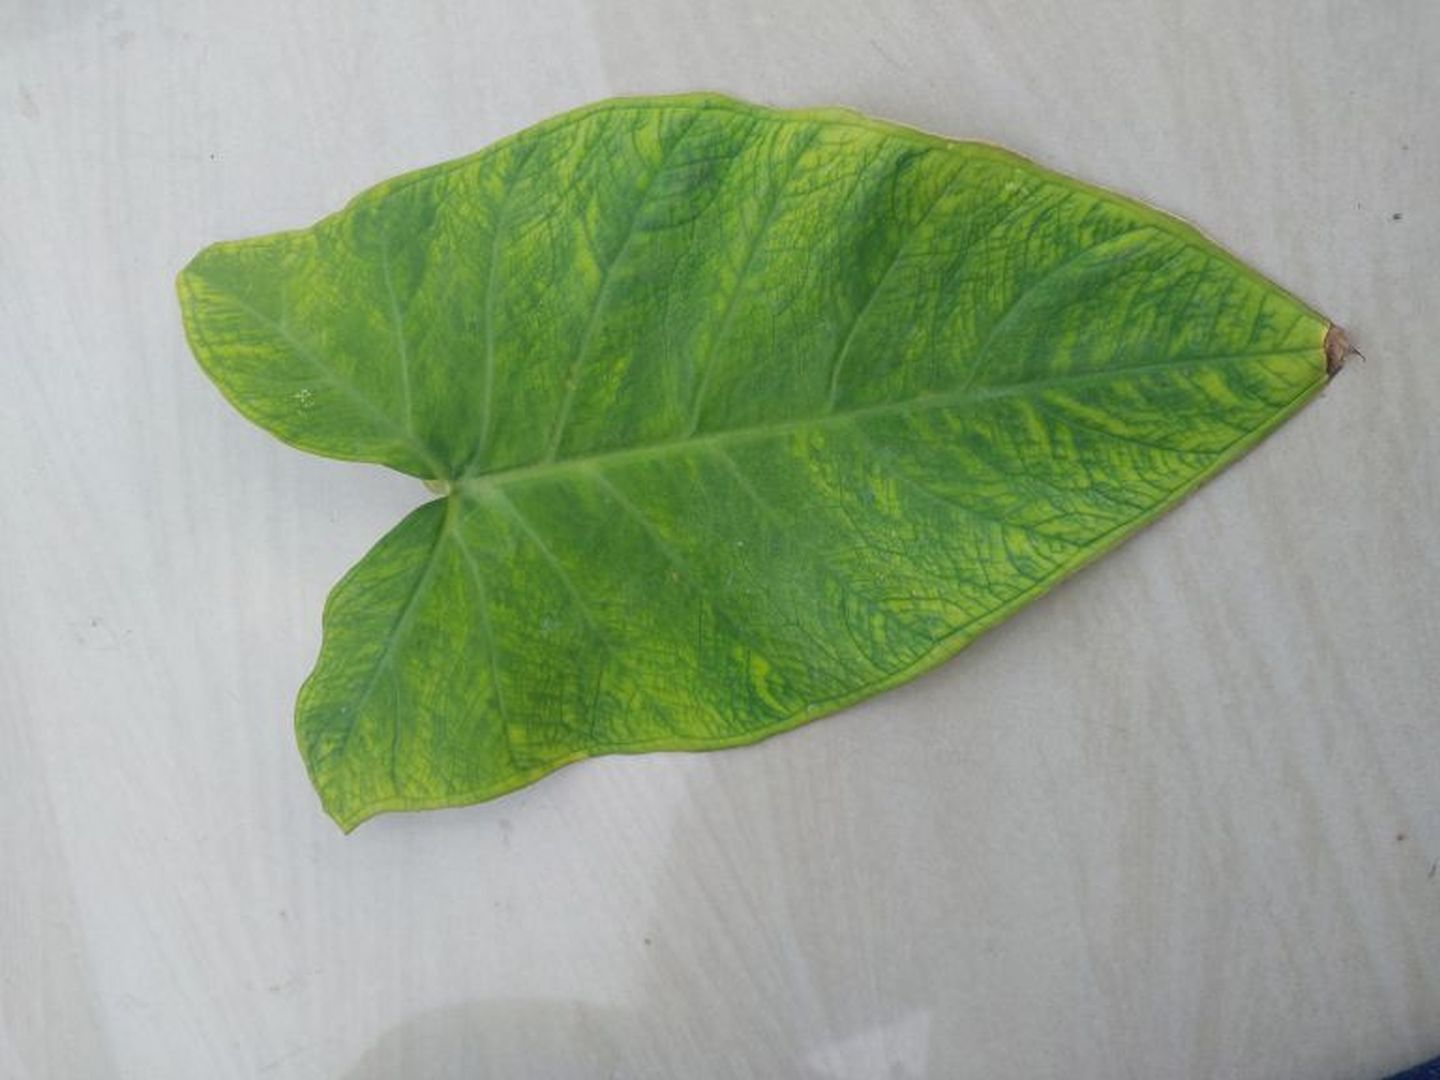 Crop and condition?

taro, mosaic
